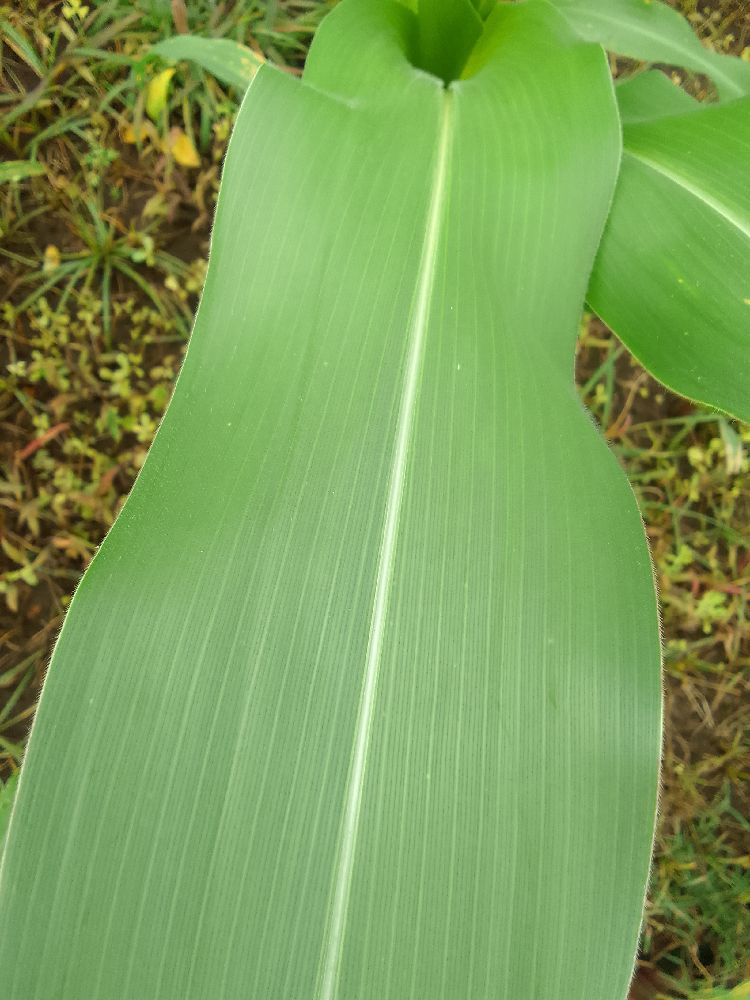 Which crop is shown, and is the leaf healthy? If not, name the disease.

maize, healthy
